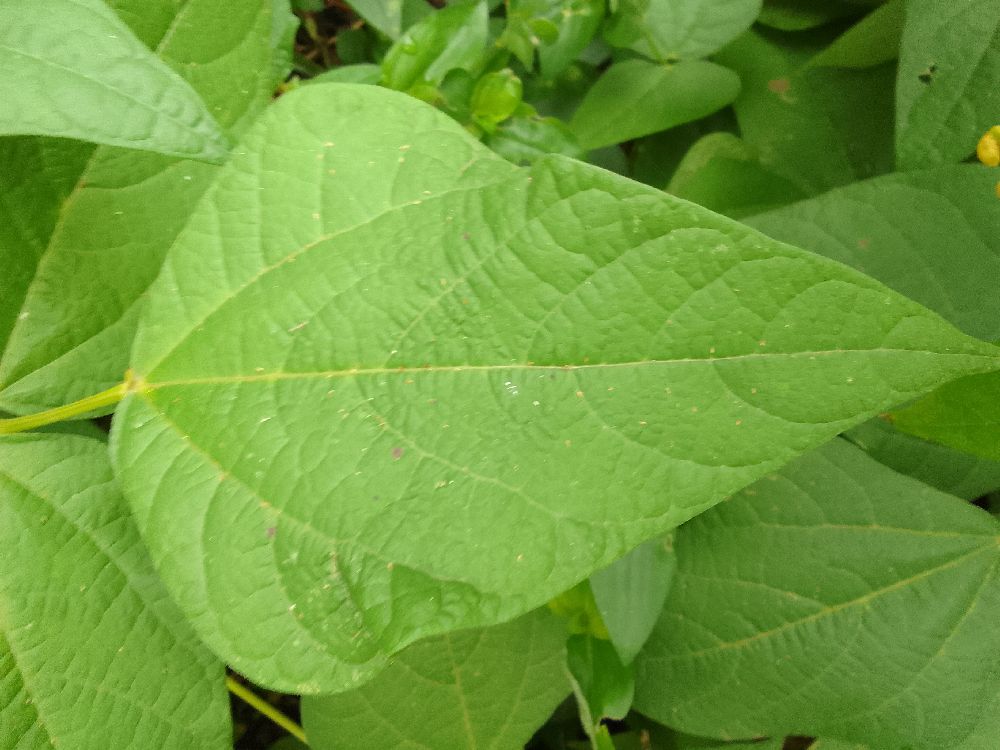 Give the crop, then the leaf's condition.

common bean, healthy
